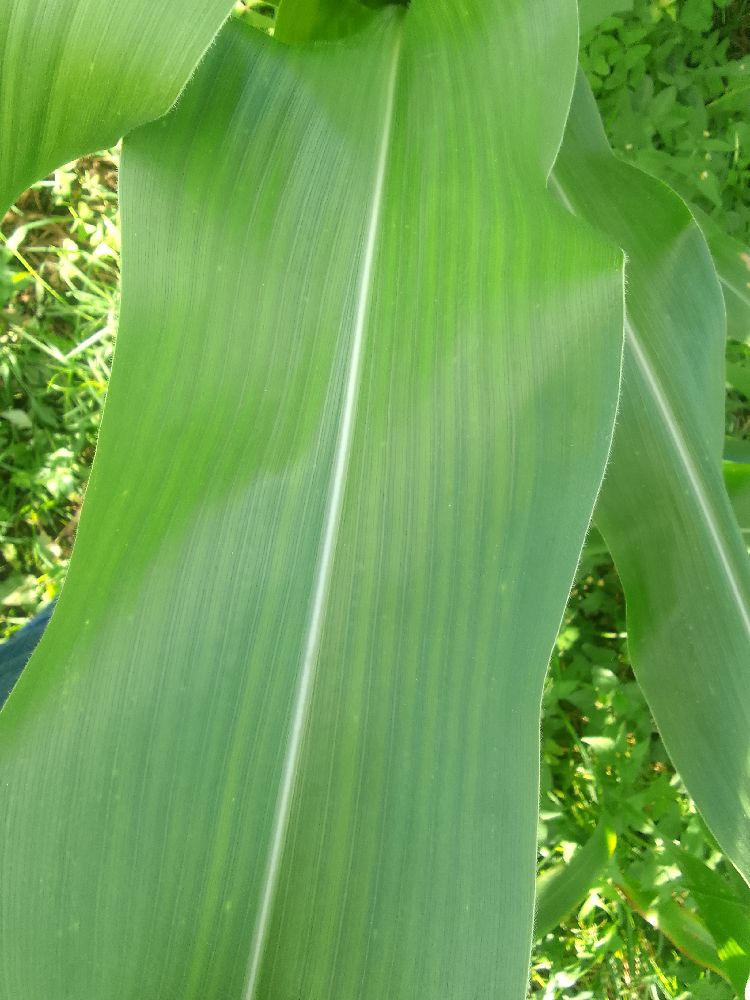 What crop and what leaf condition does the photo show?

maize, healthy
